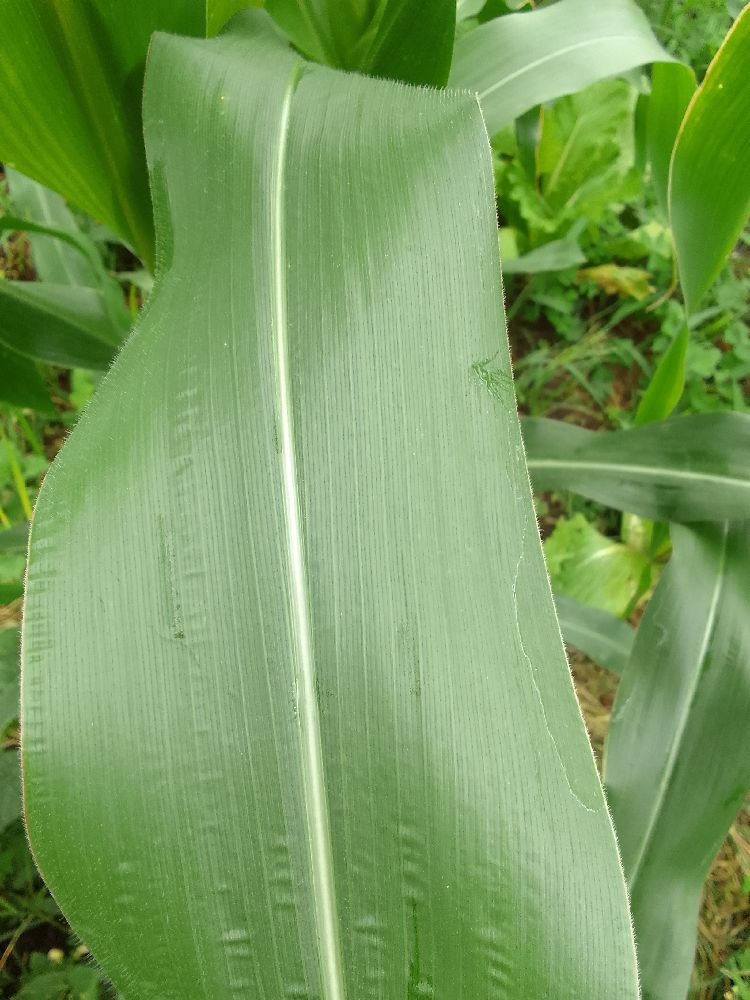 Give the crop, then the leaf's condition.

maize, healthy
